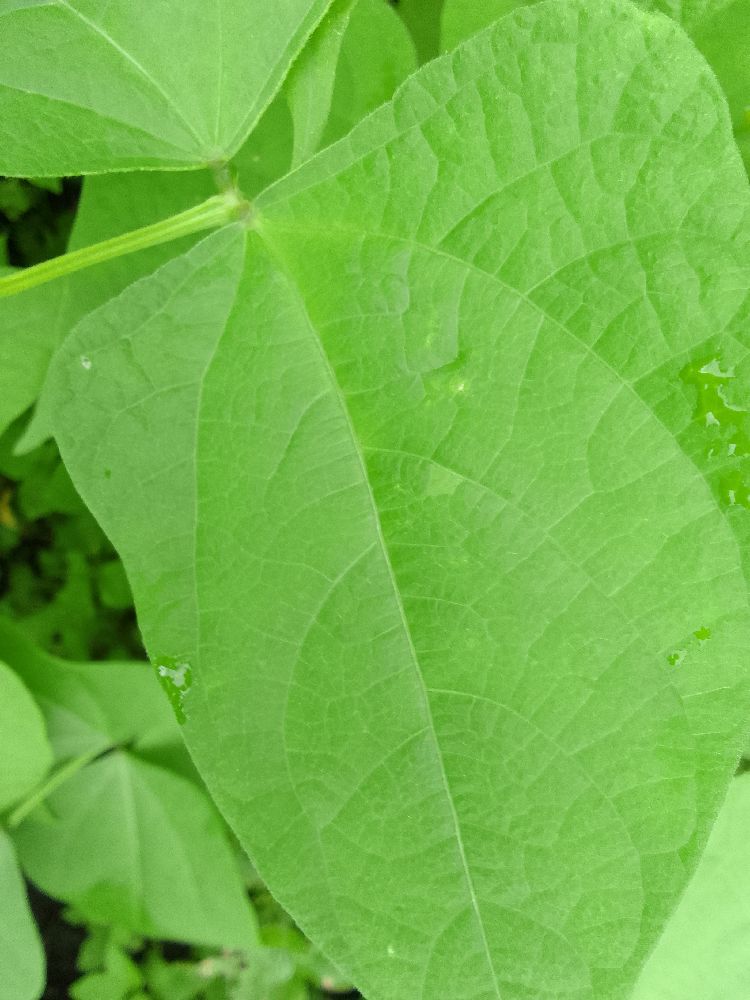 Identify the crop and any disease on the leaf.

common bean, healthy
